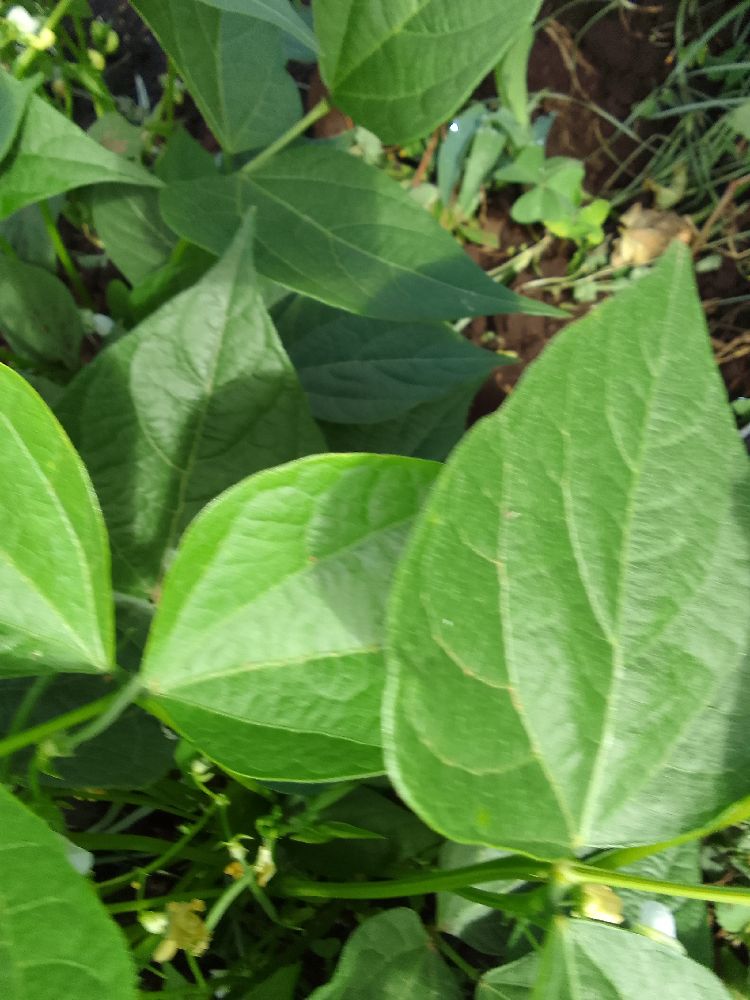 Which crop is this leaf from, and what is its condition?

common bean, healthy
